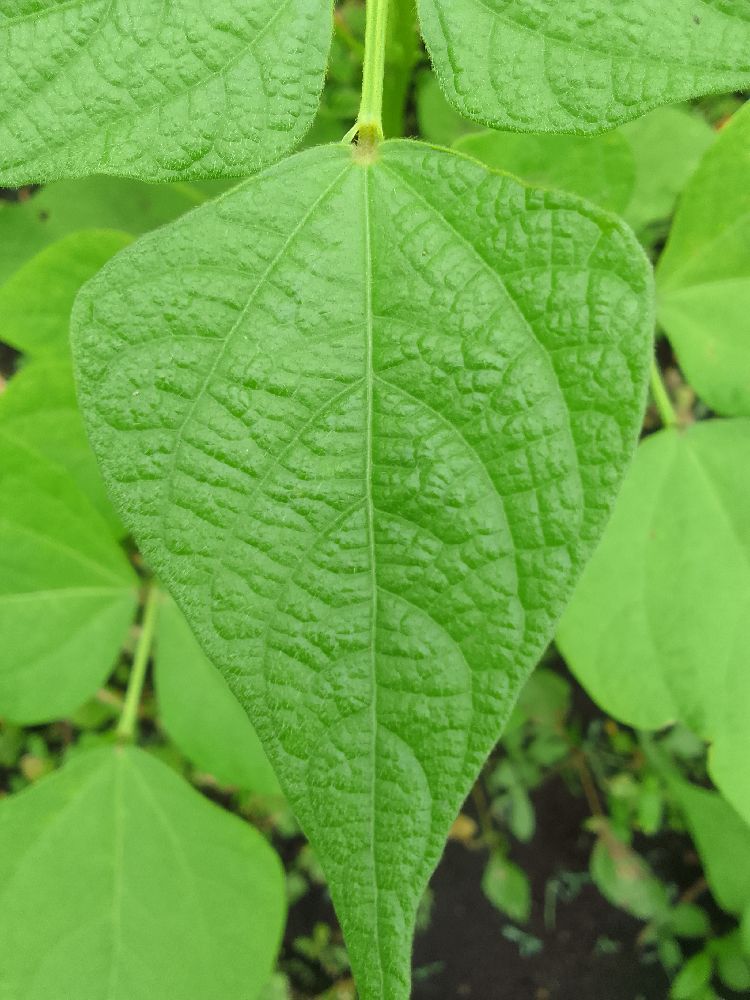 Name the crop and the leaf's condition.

common bean, healthy
